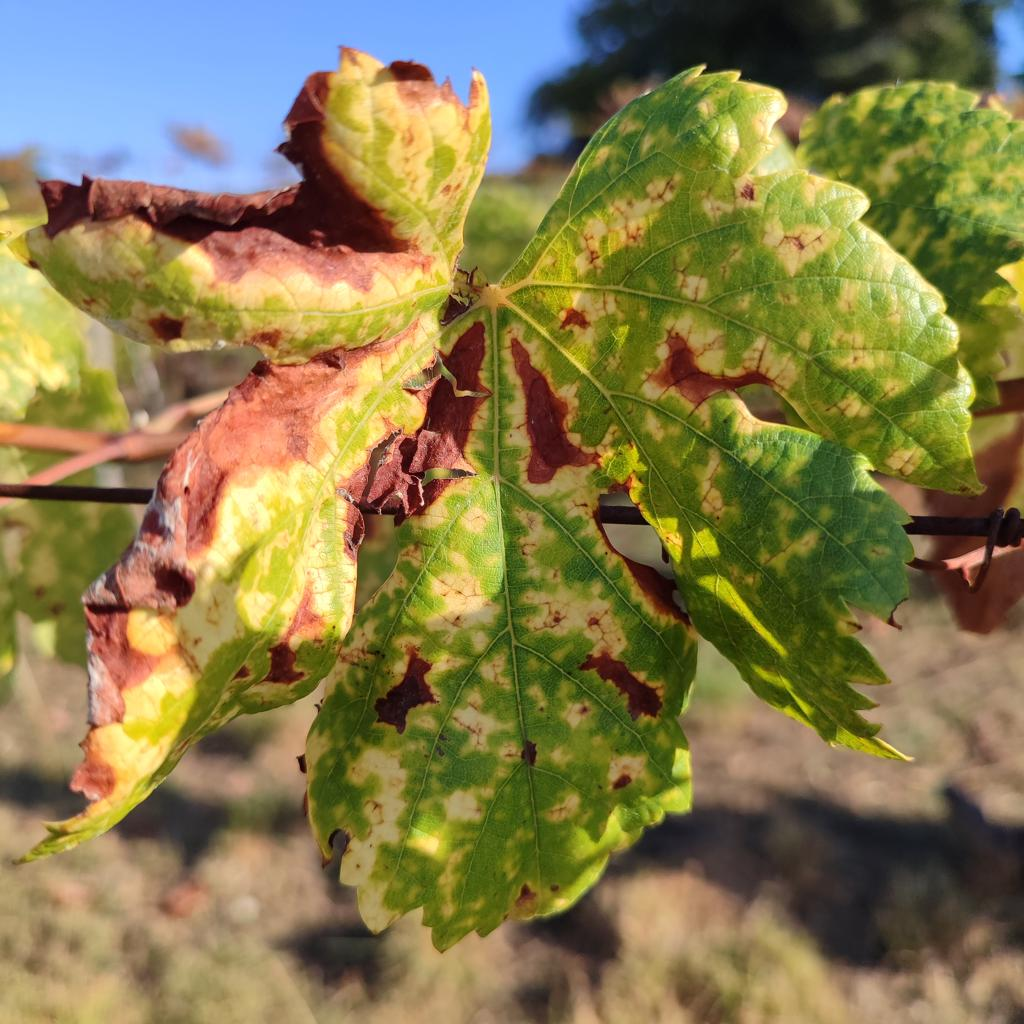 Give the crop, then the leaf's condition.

grapevine, esca complex
